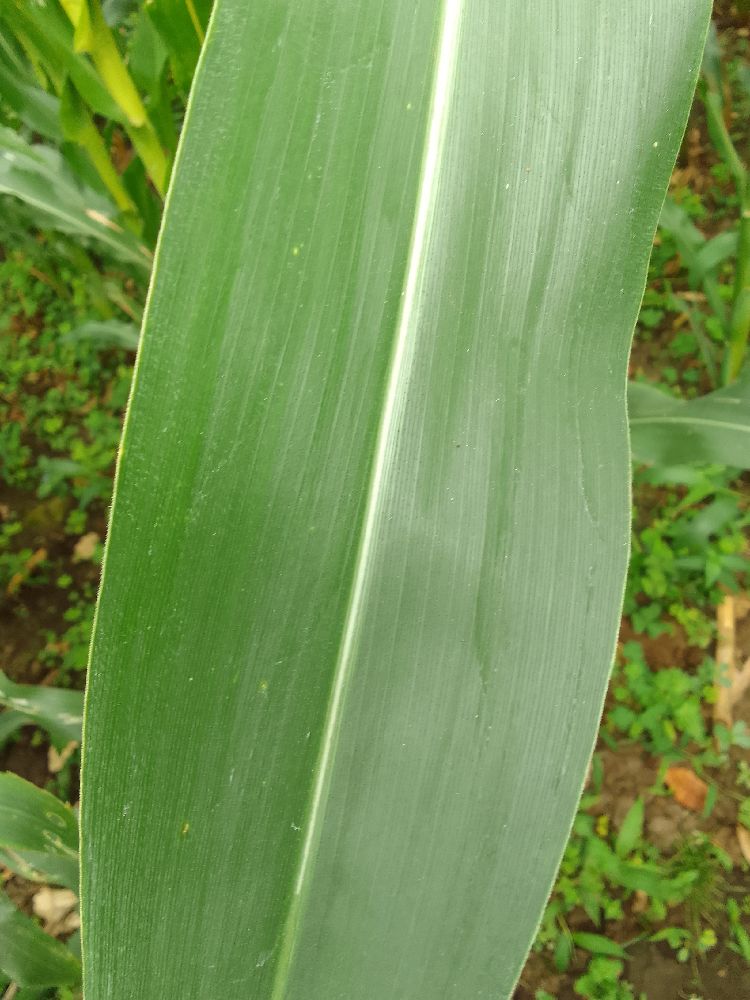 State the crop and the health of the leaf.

maize, healthy
